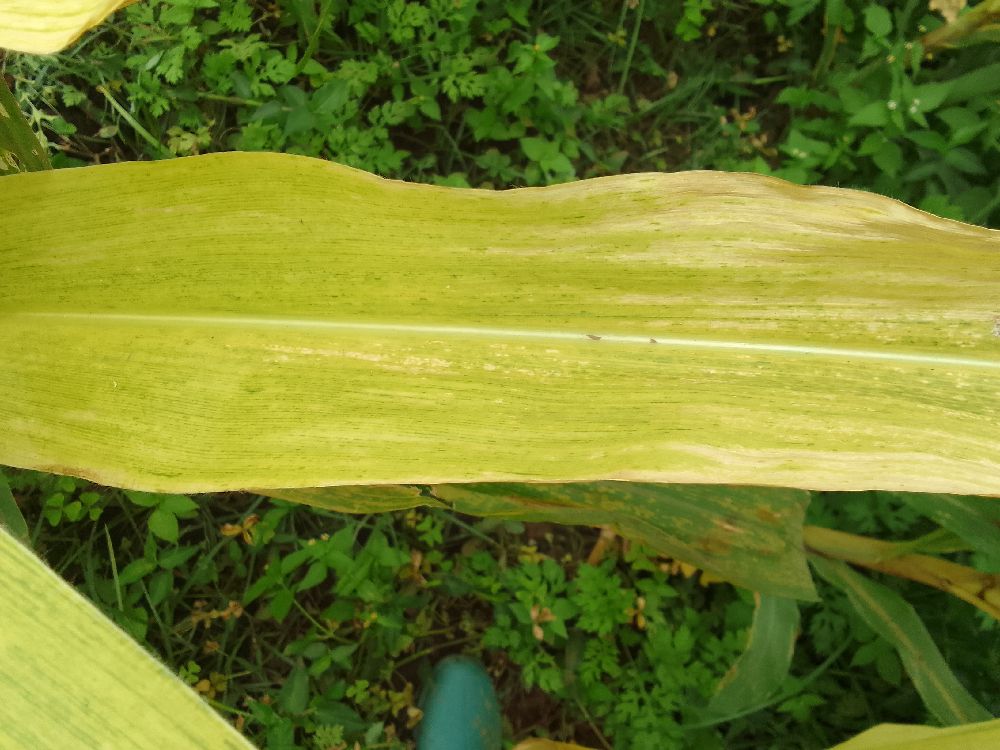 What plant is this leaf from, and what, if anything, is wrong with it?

maize, maize lethal necrosis
